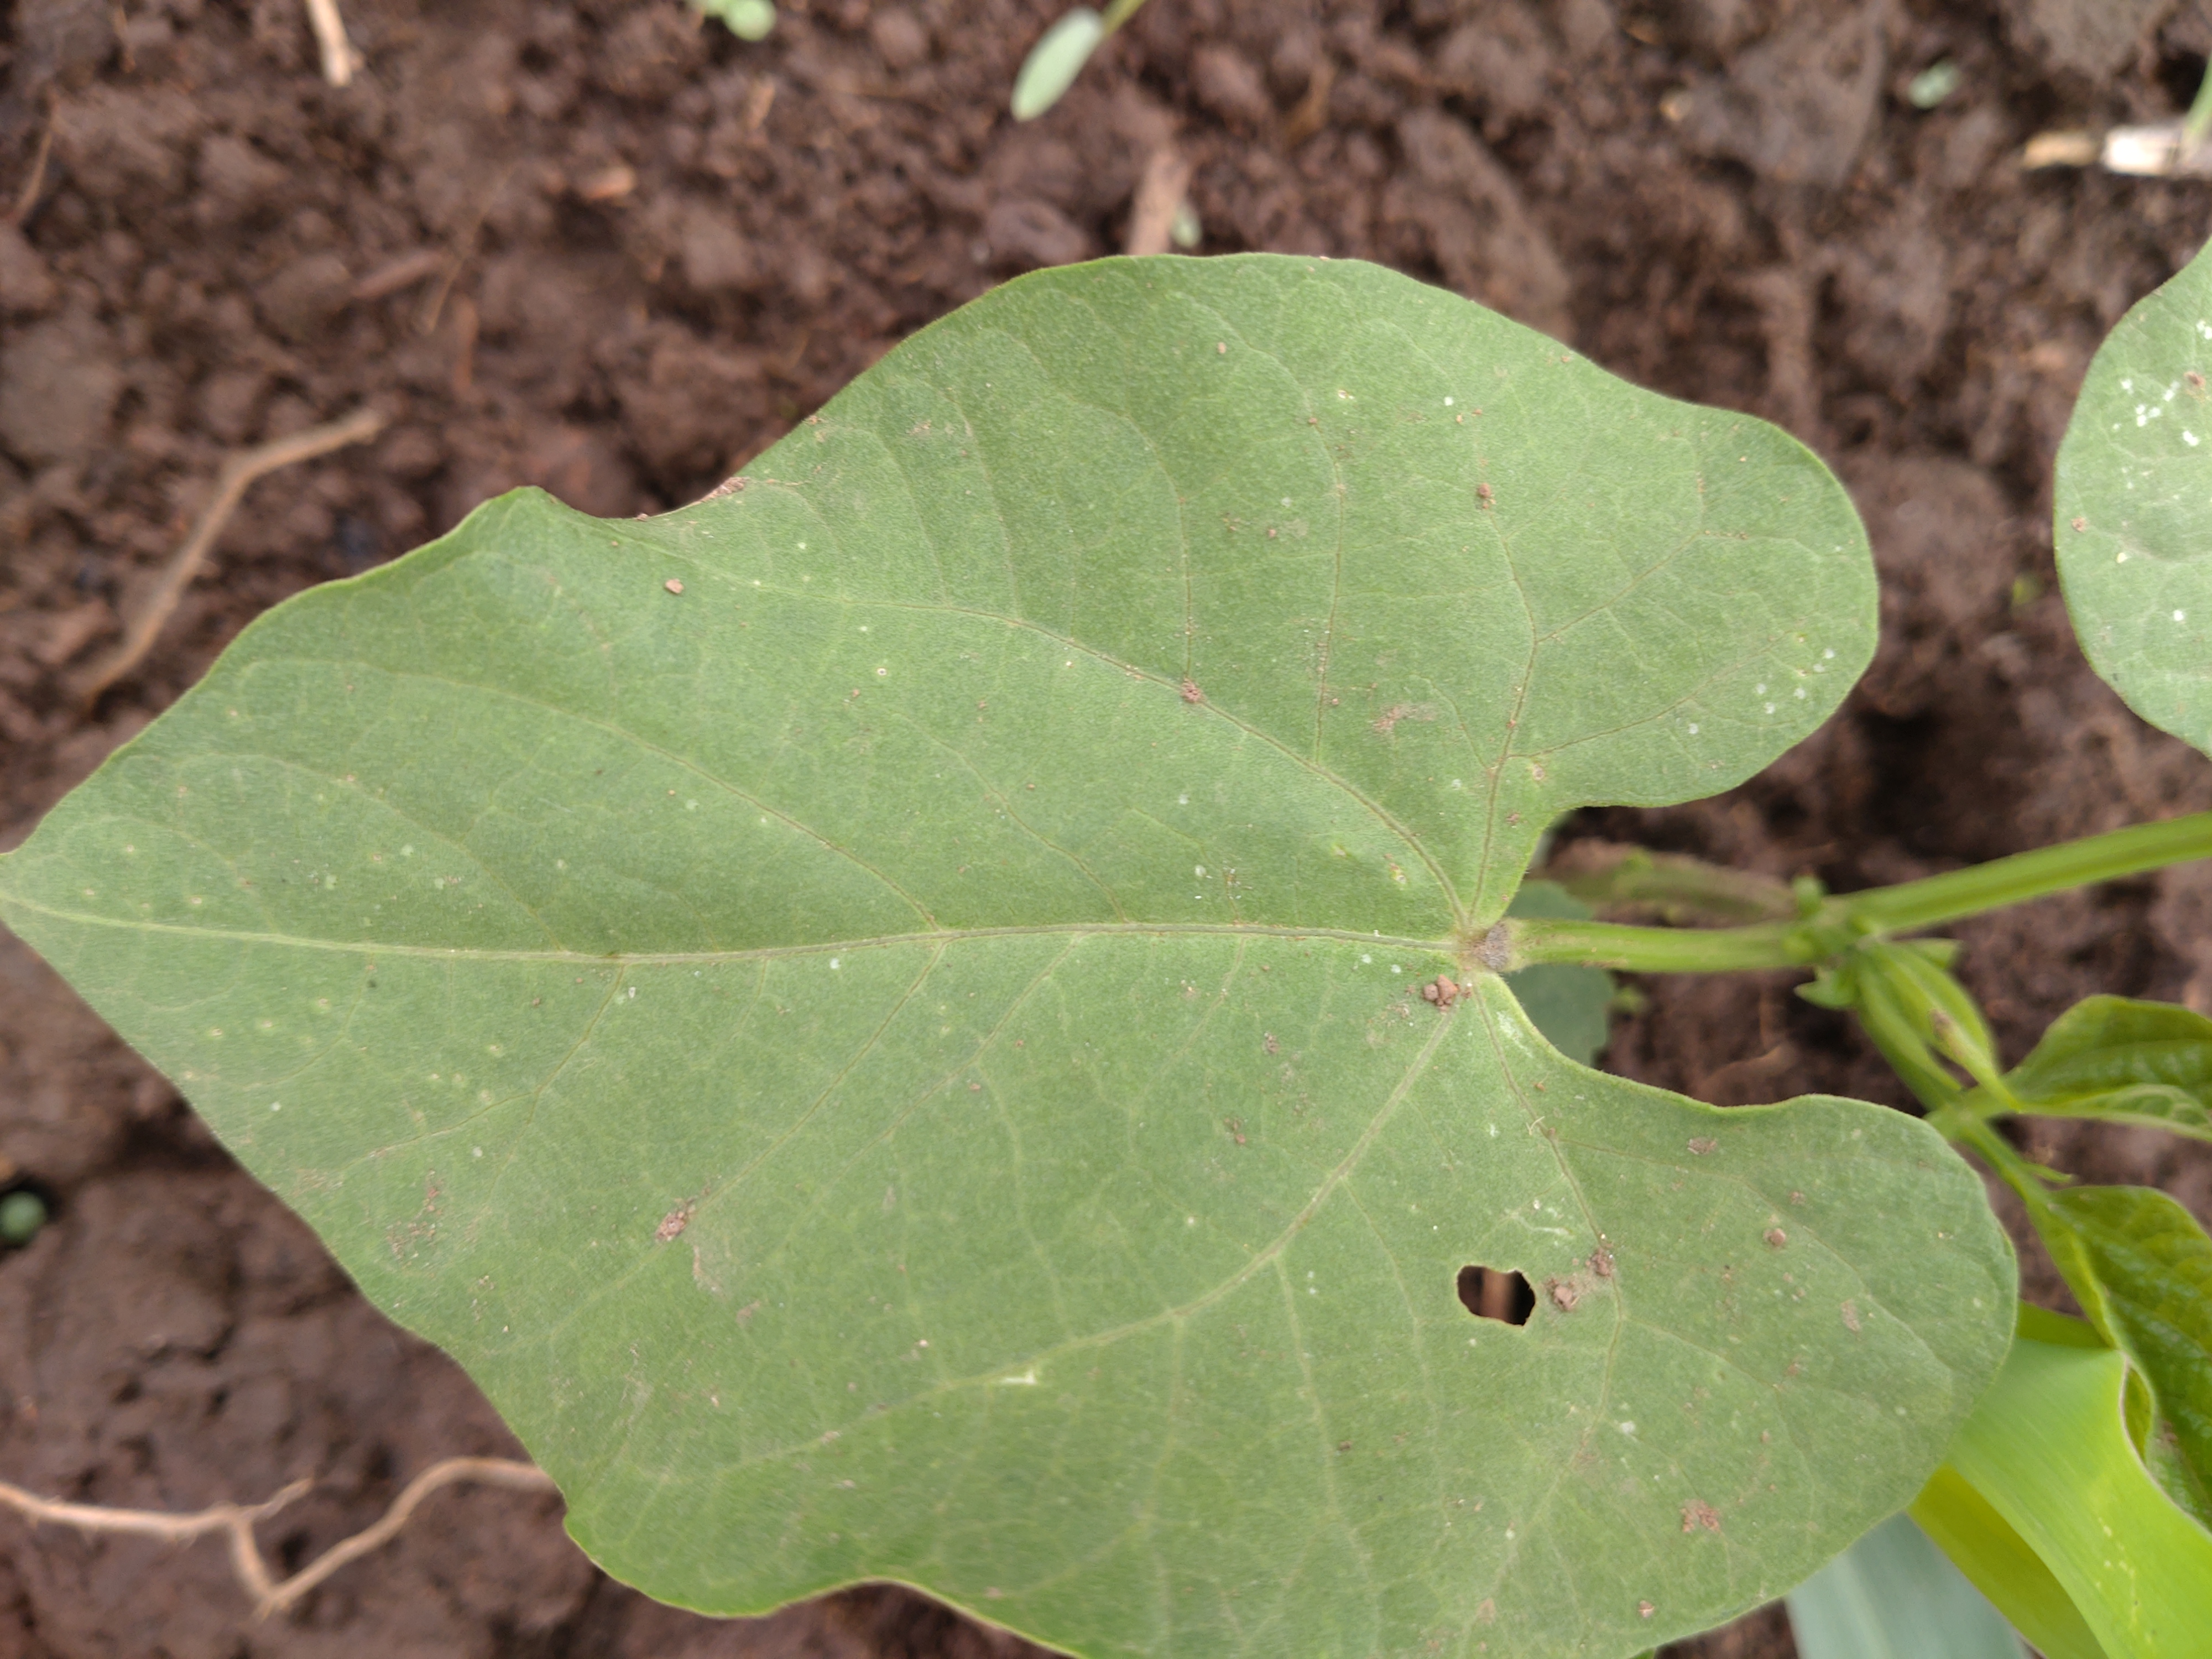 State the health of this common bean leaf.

healthy
